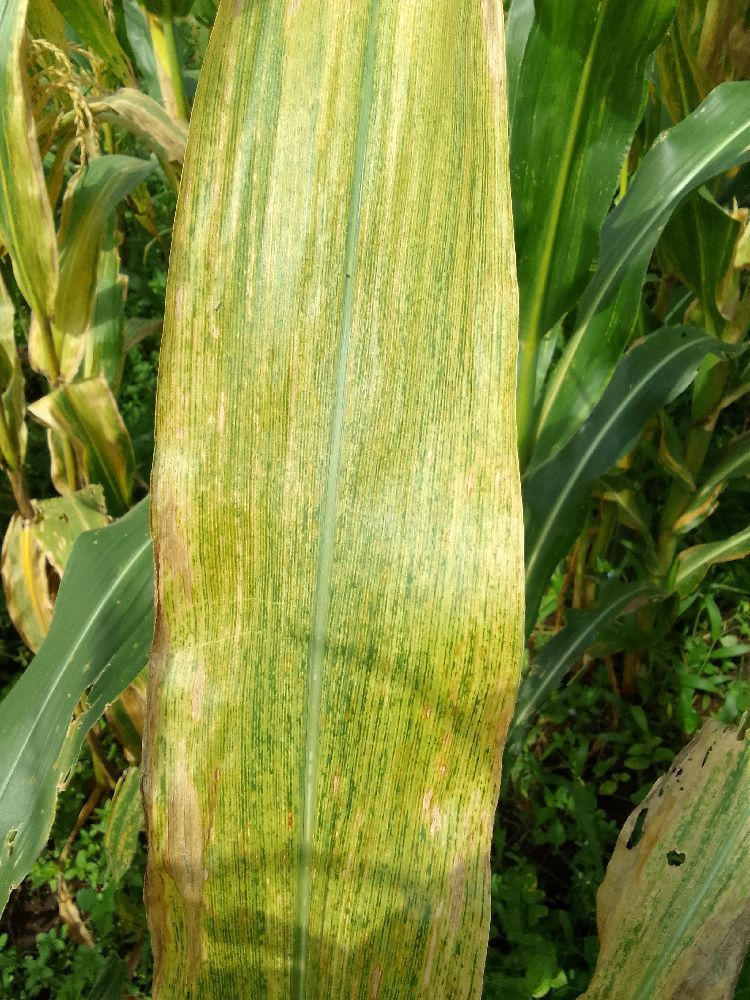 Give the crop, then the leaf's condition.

maize, maize lethal necrosis
